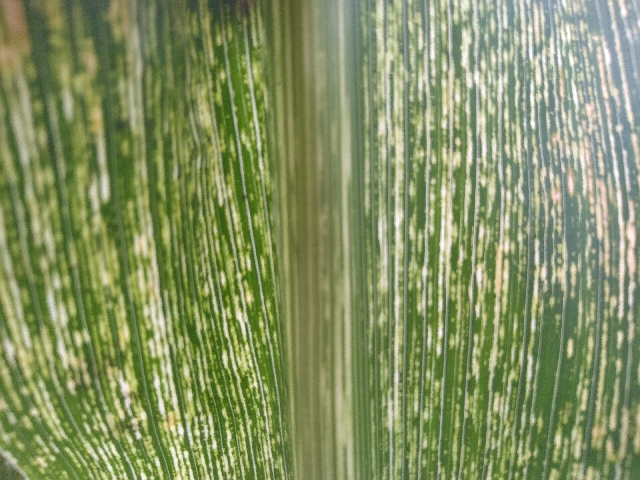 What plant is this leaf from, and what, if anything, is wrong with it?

maize, maize streak virus
